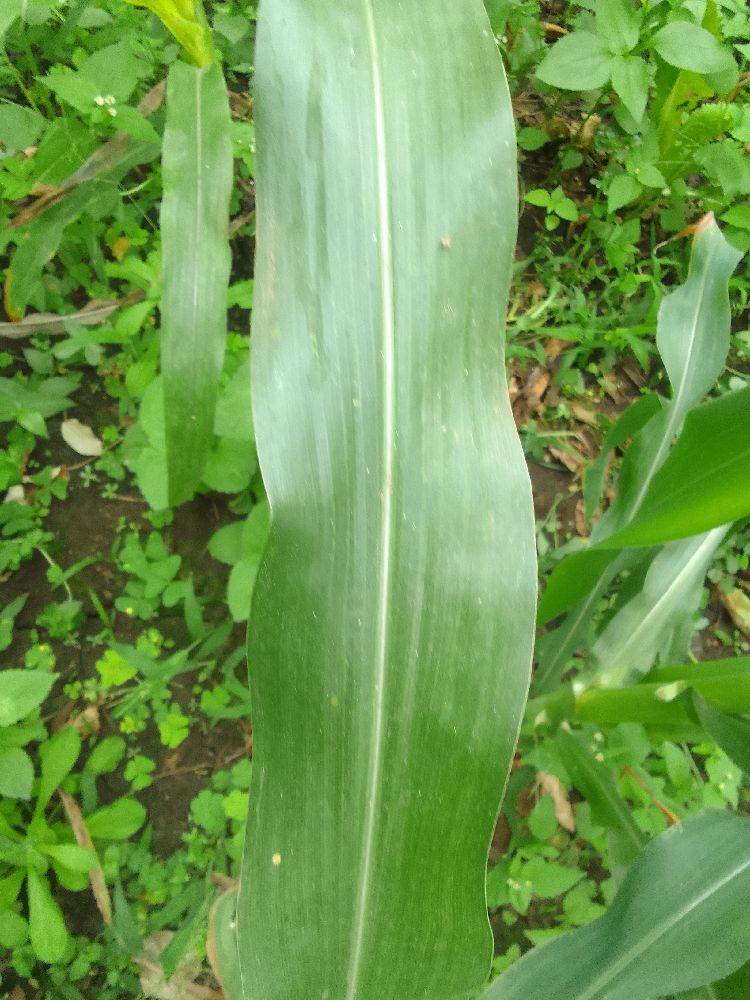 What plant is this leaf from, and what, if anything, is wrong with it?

maize, healthy
